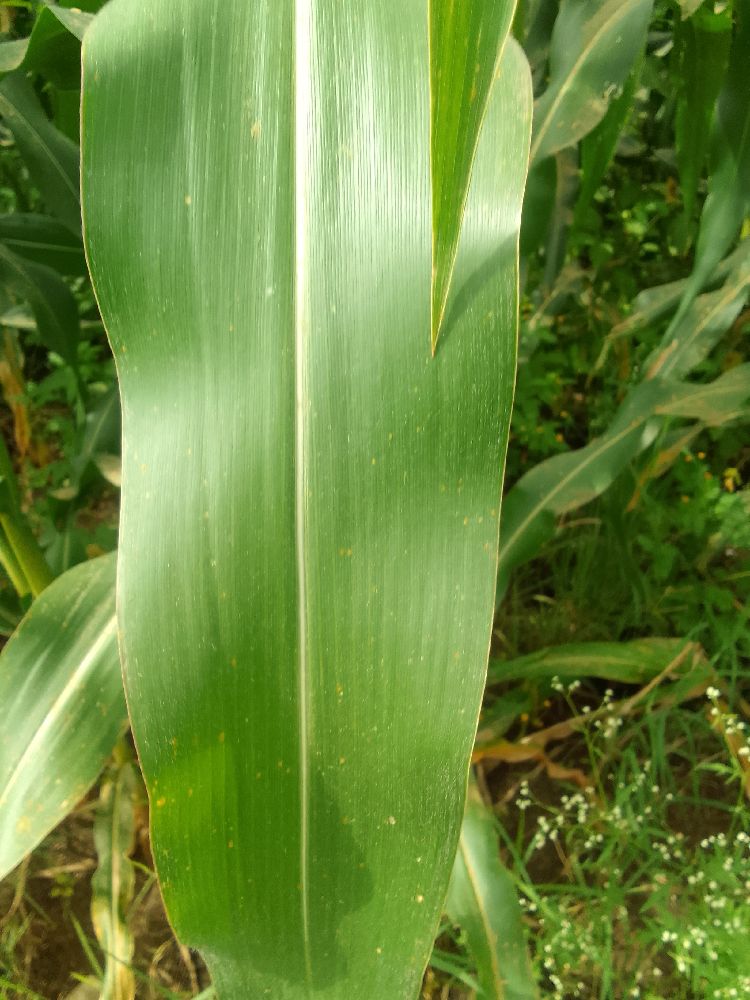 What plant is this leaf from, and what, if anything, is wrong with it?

maize, healthy
